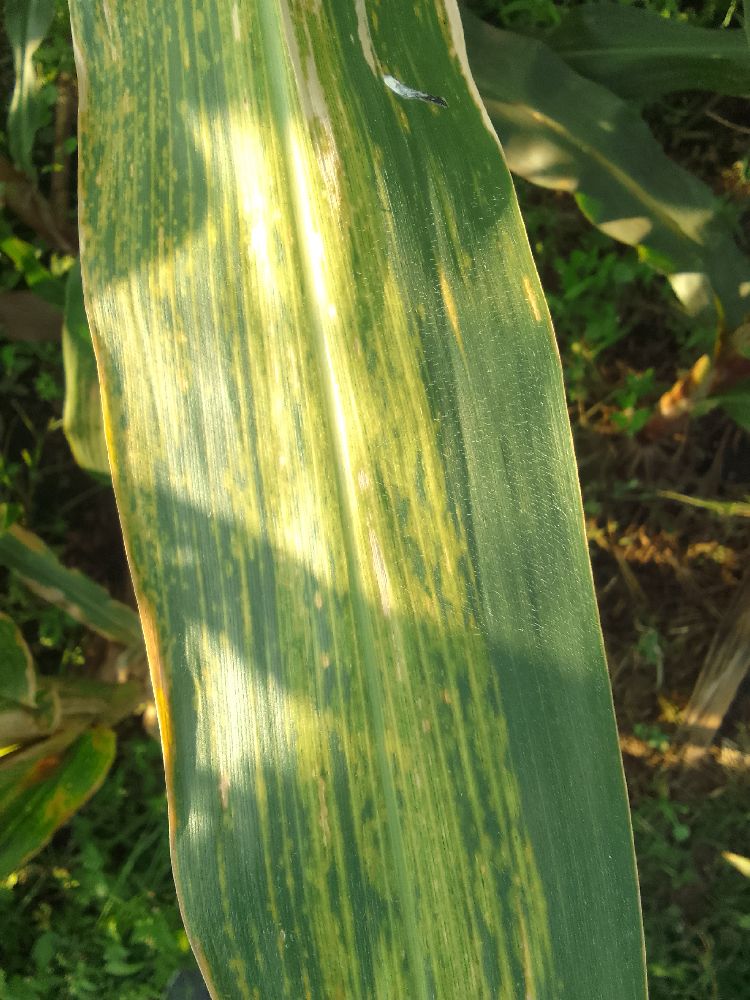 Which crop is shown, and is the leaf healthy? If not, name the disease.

maize, maize lethal necrosis
